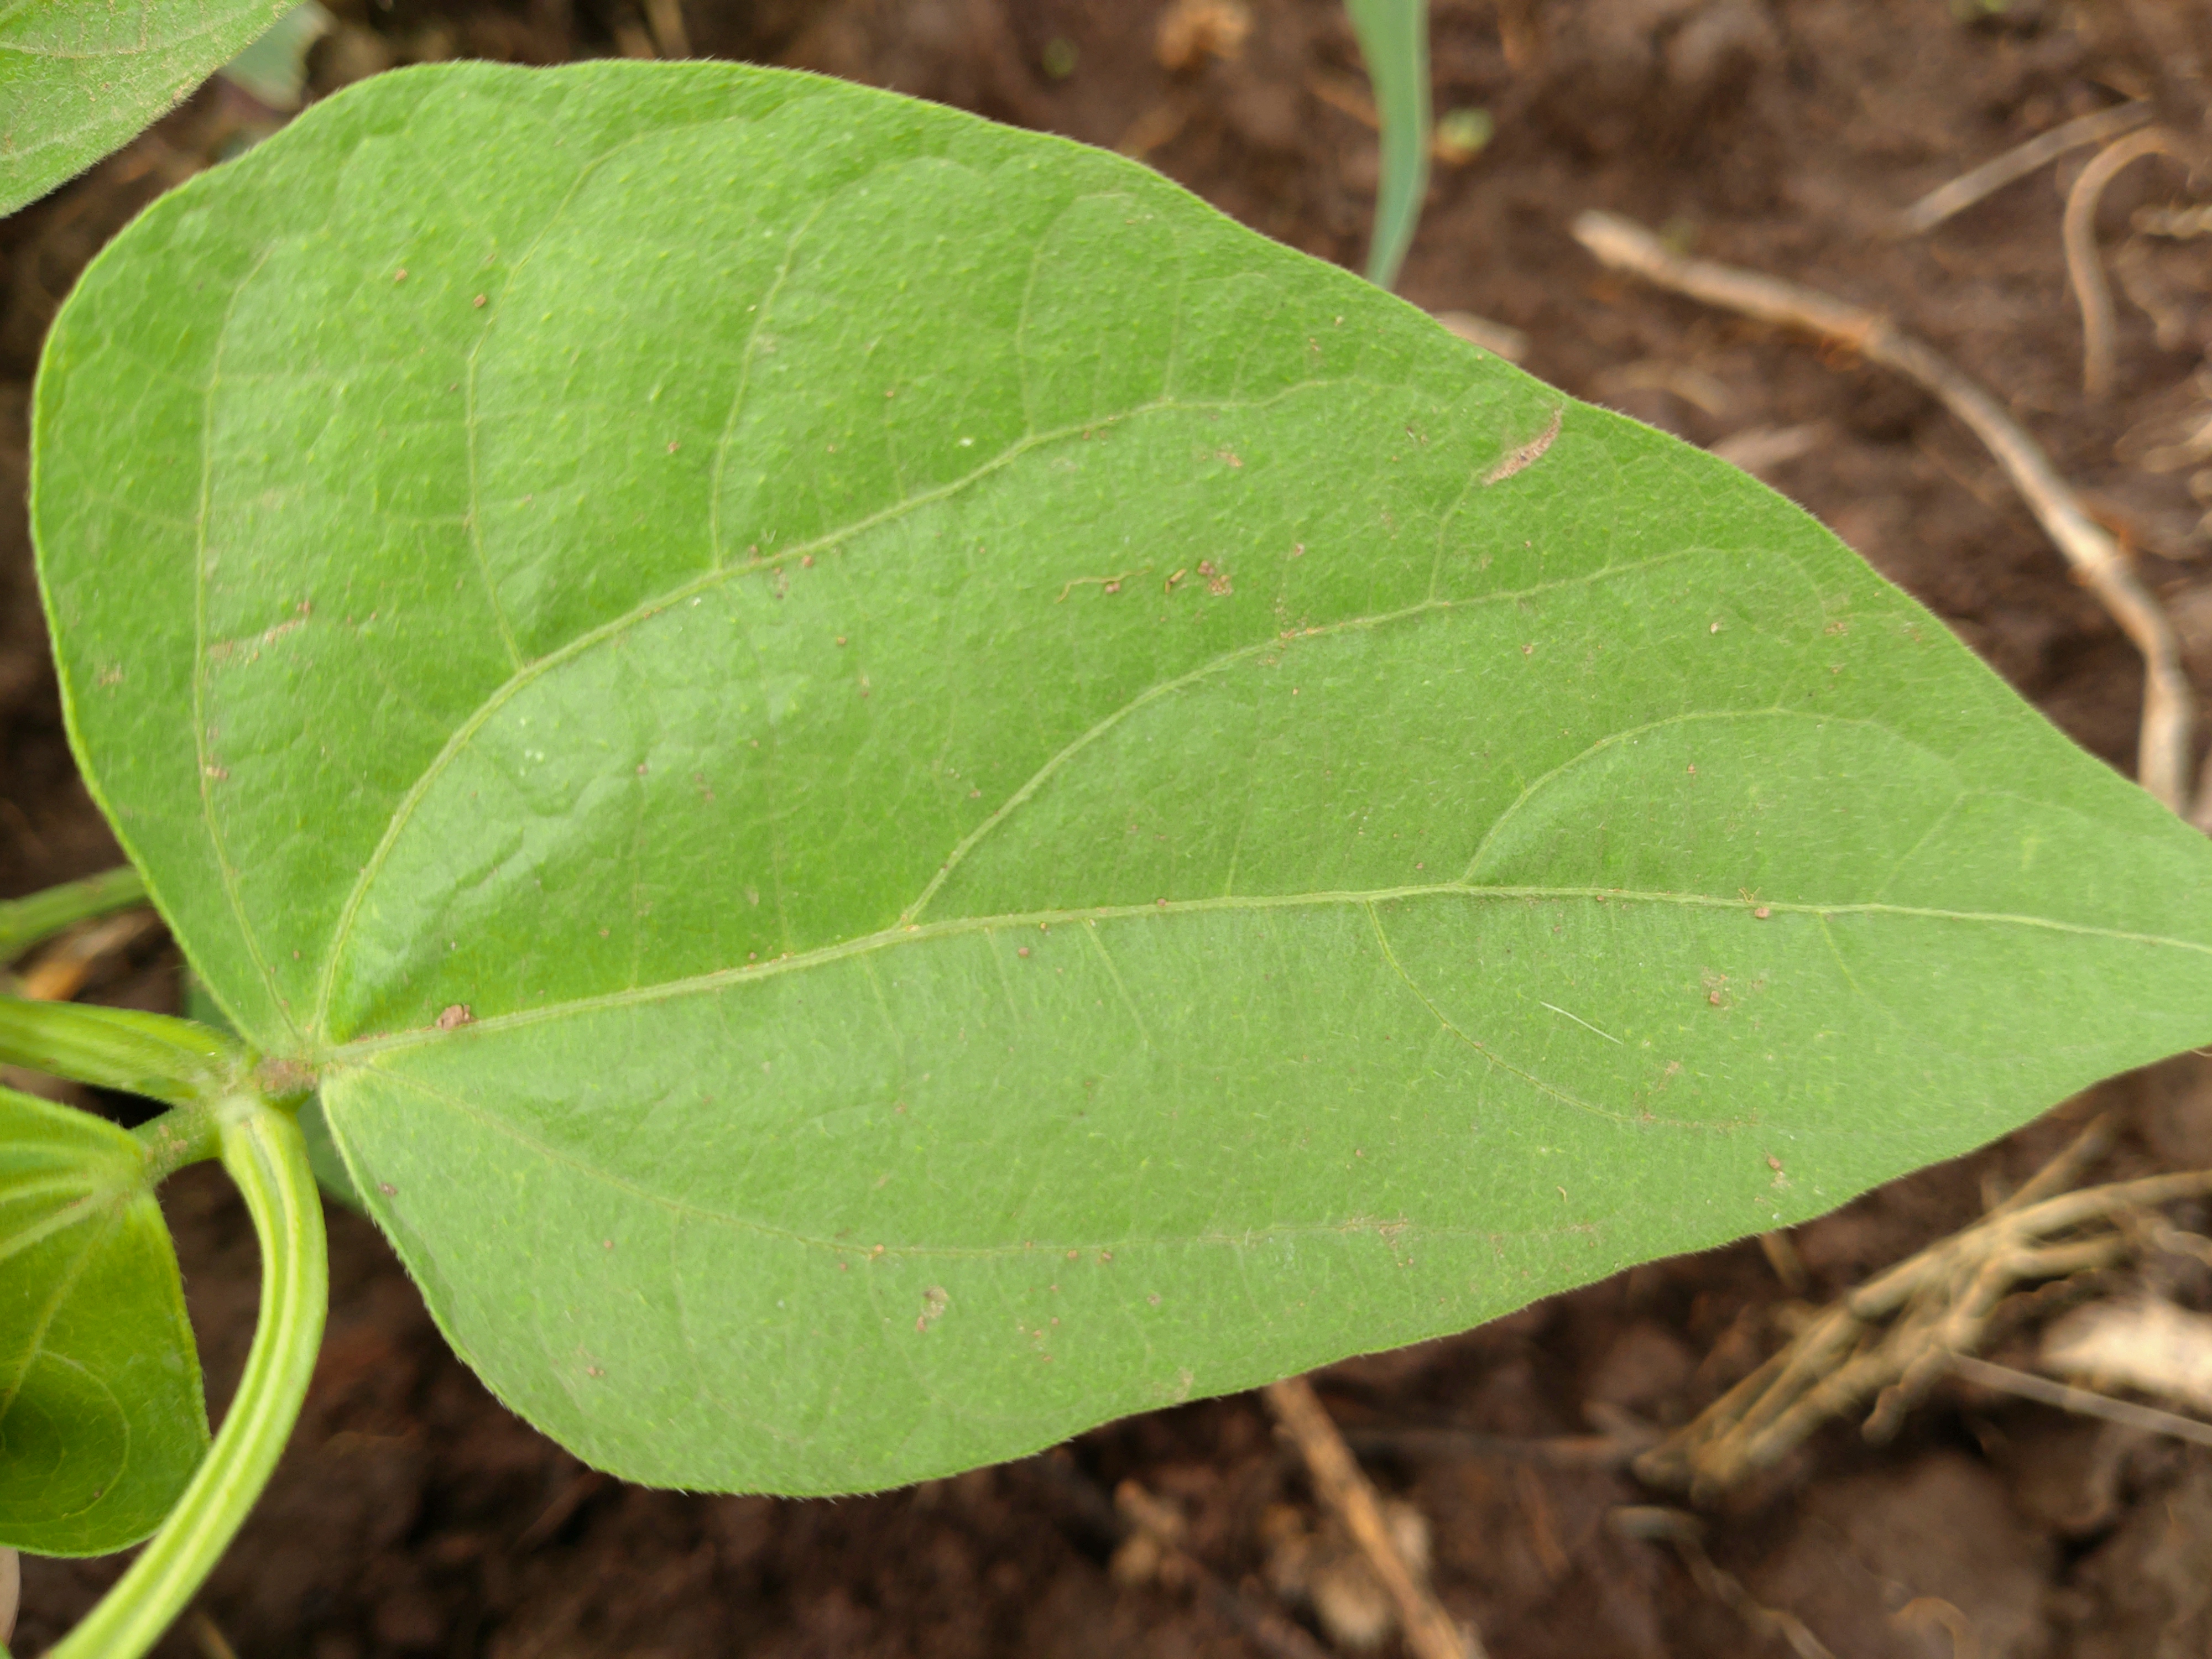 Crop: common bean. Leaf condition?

healthy
